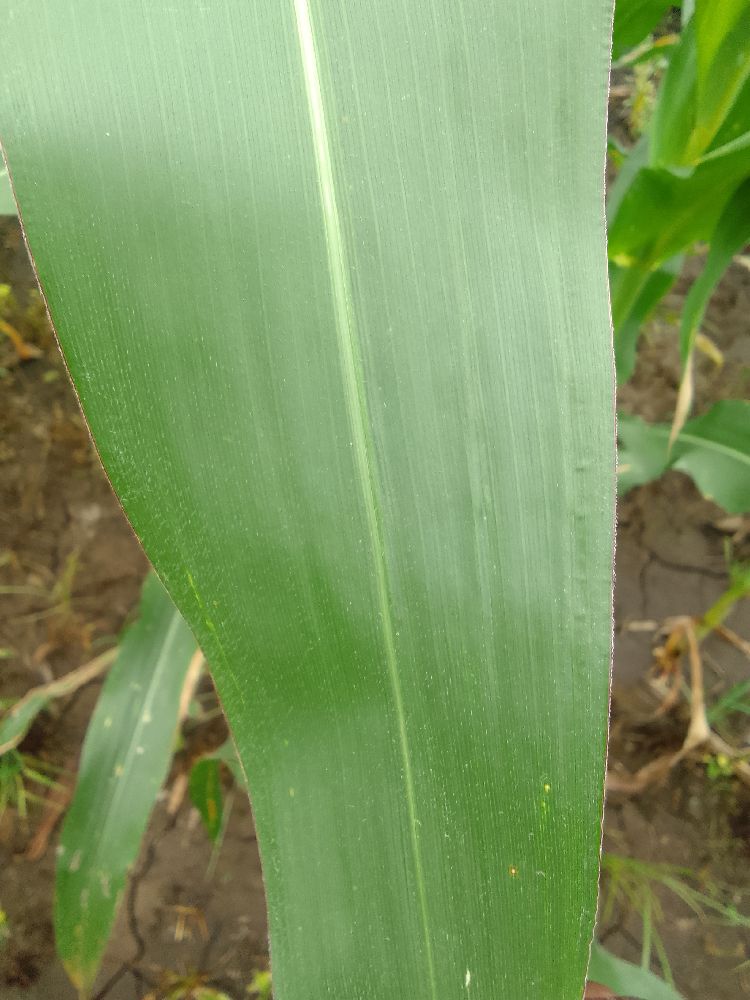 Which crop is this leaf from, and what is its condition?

maize, healthy
